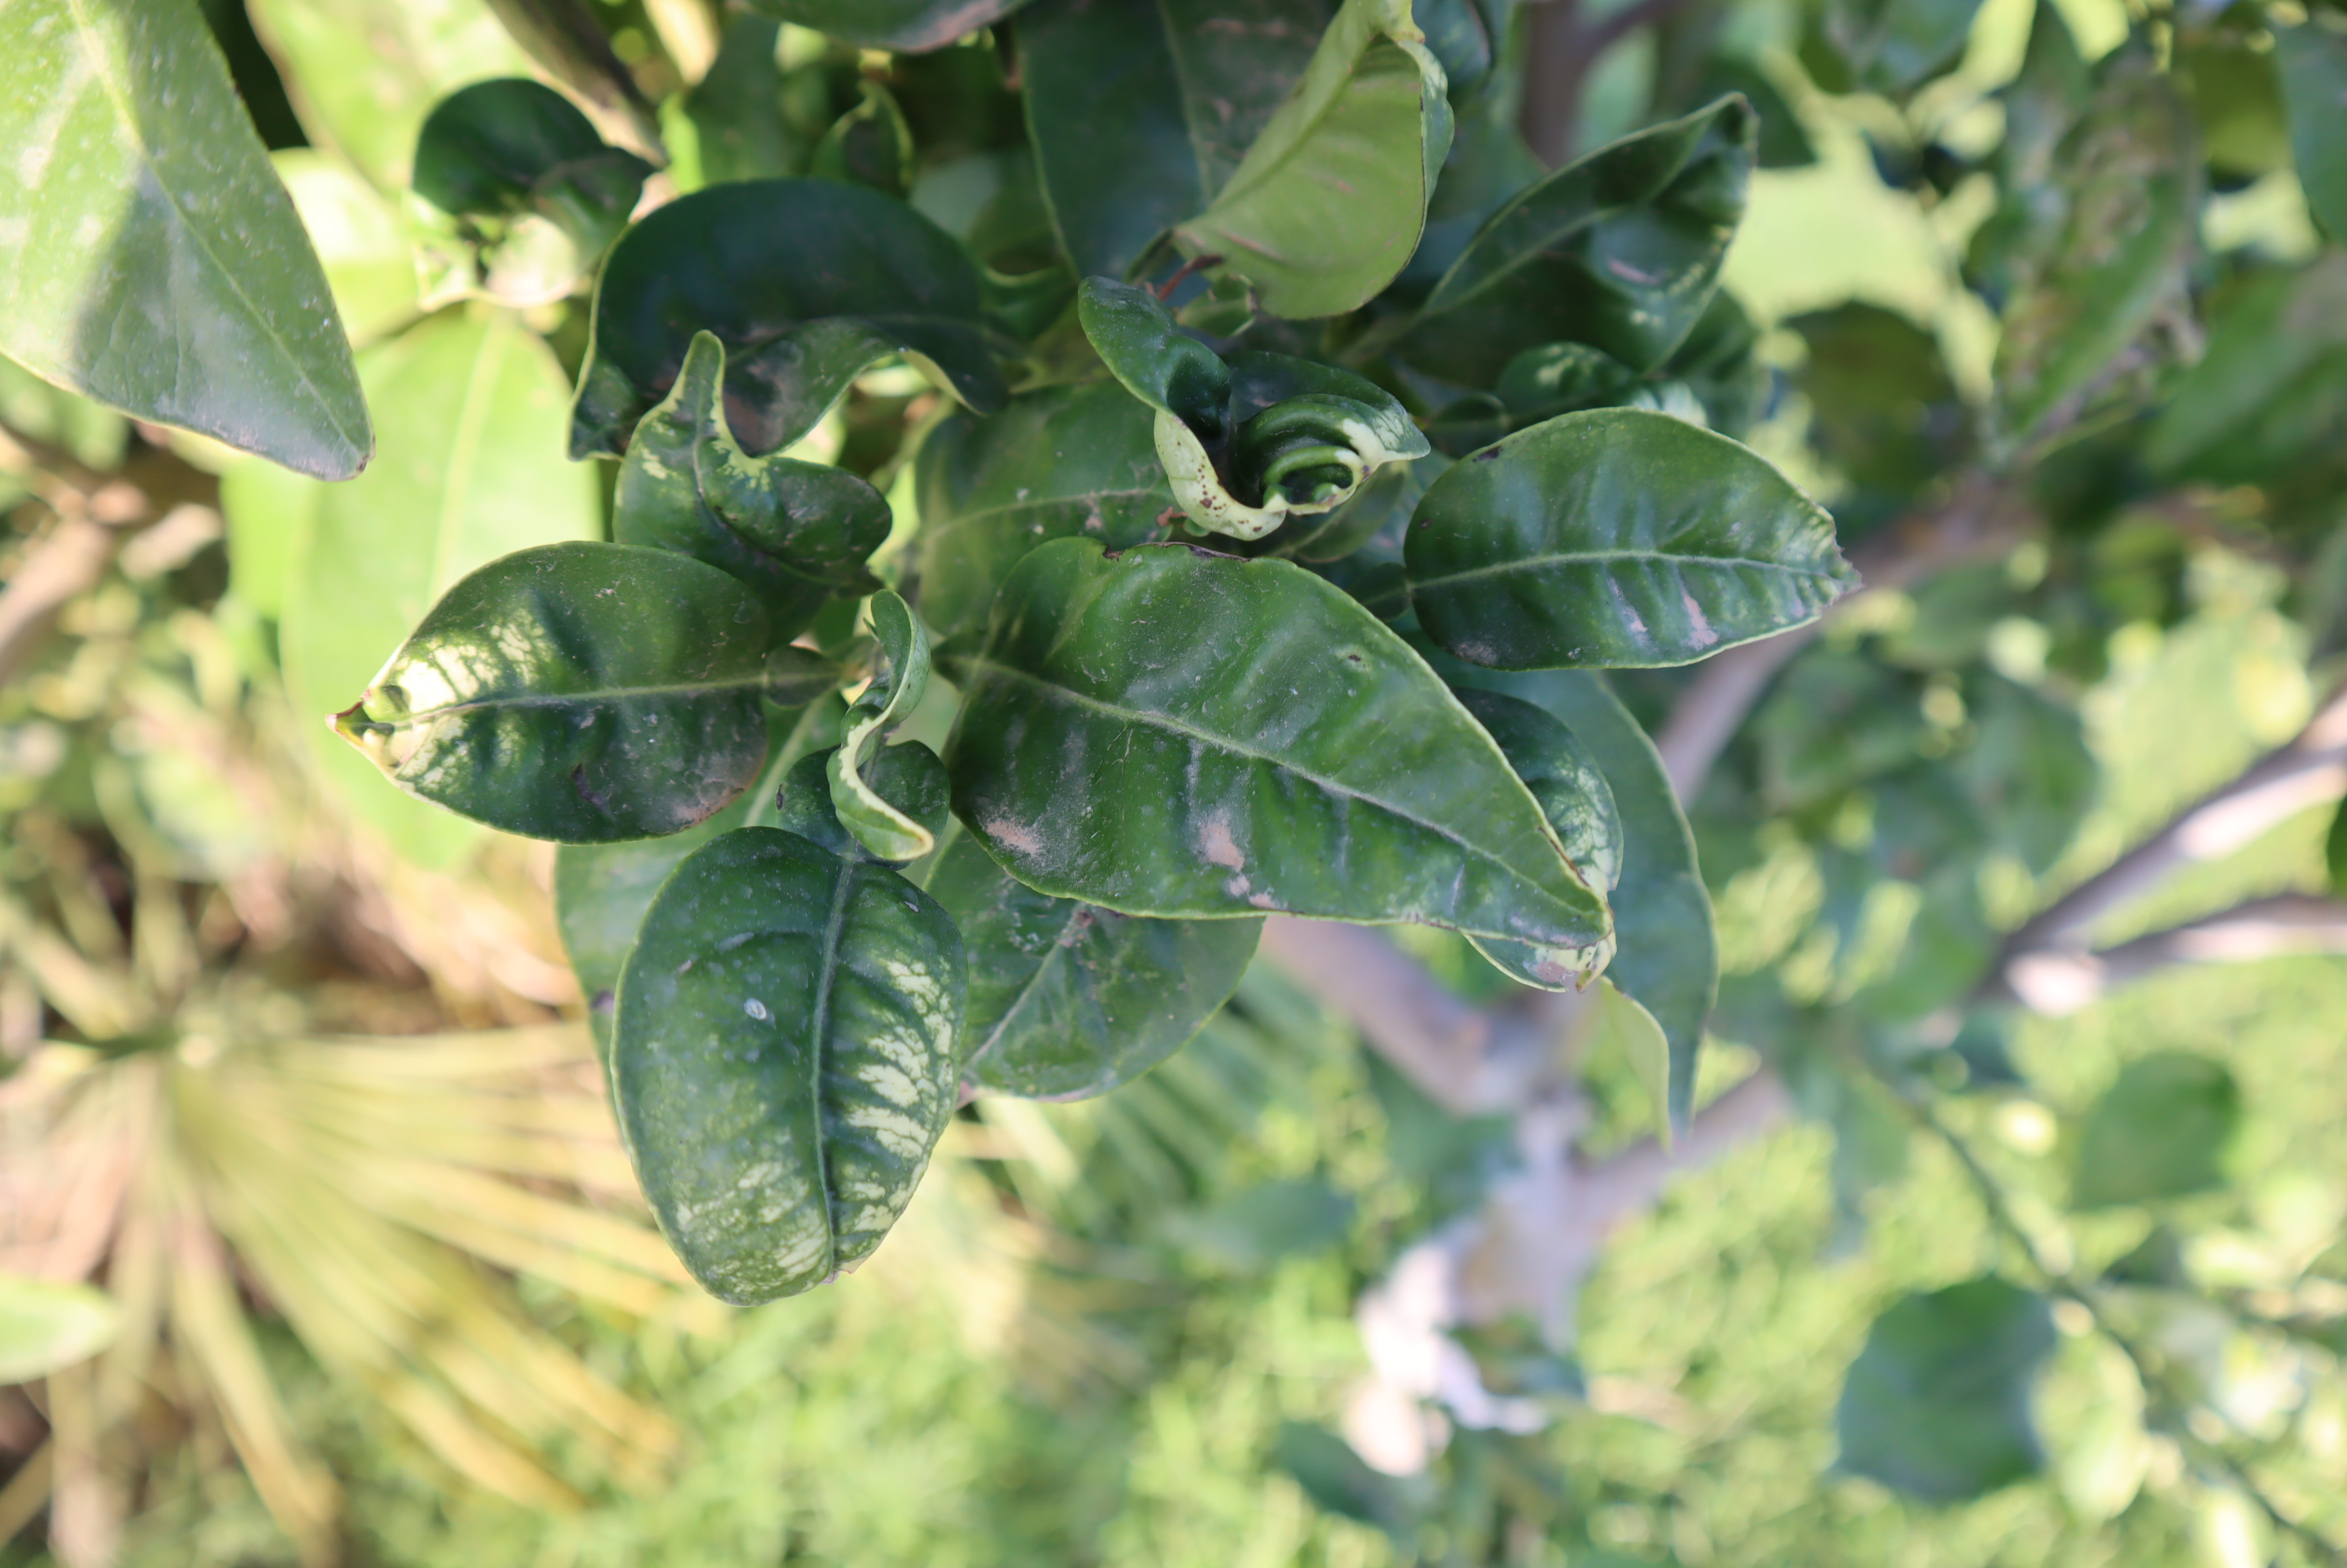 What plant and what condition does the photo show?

citrus, healthy
